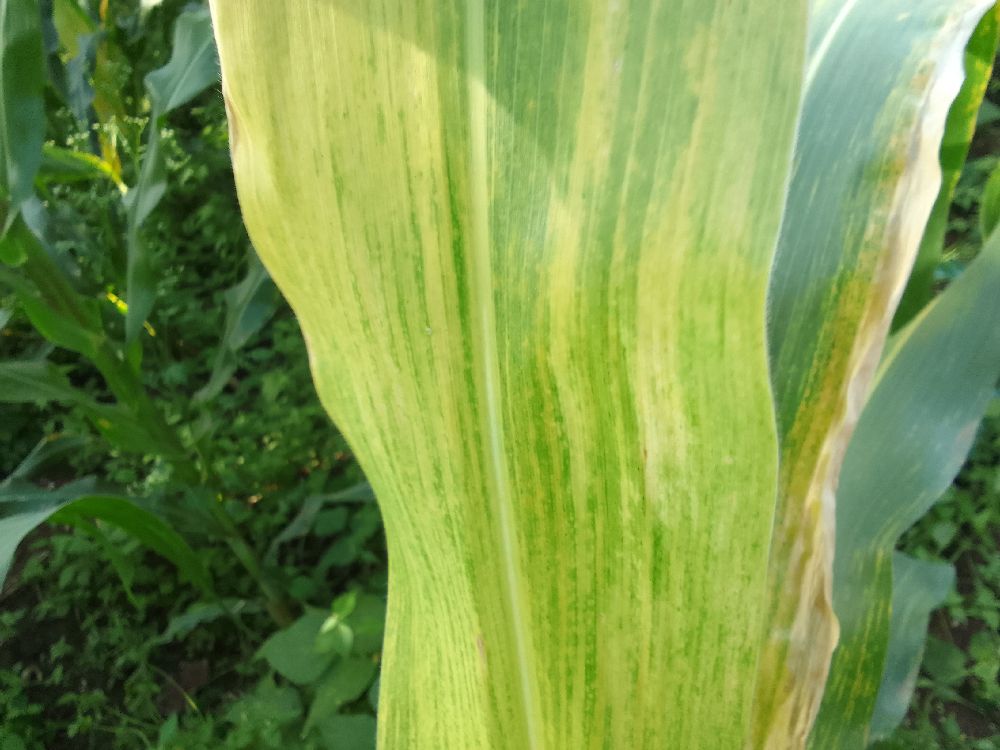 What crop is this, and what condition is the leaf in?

maize, maize lethal necrosis
